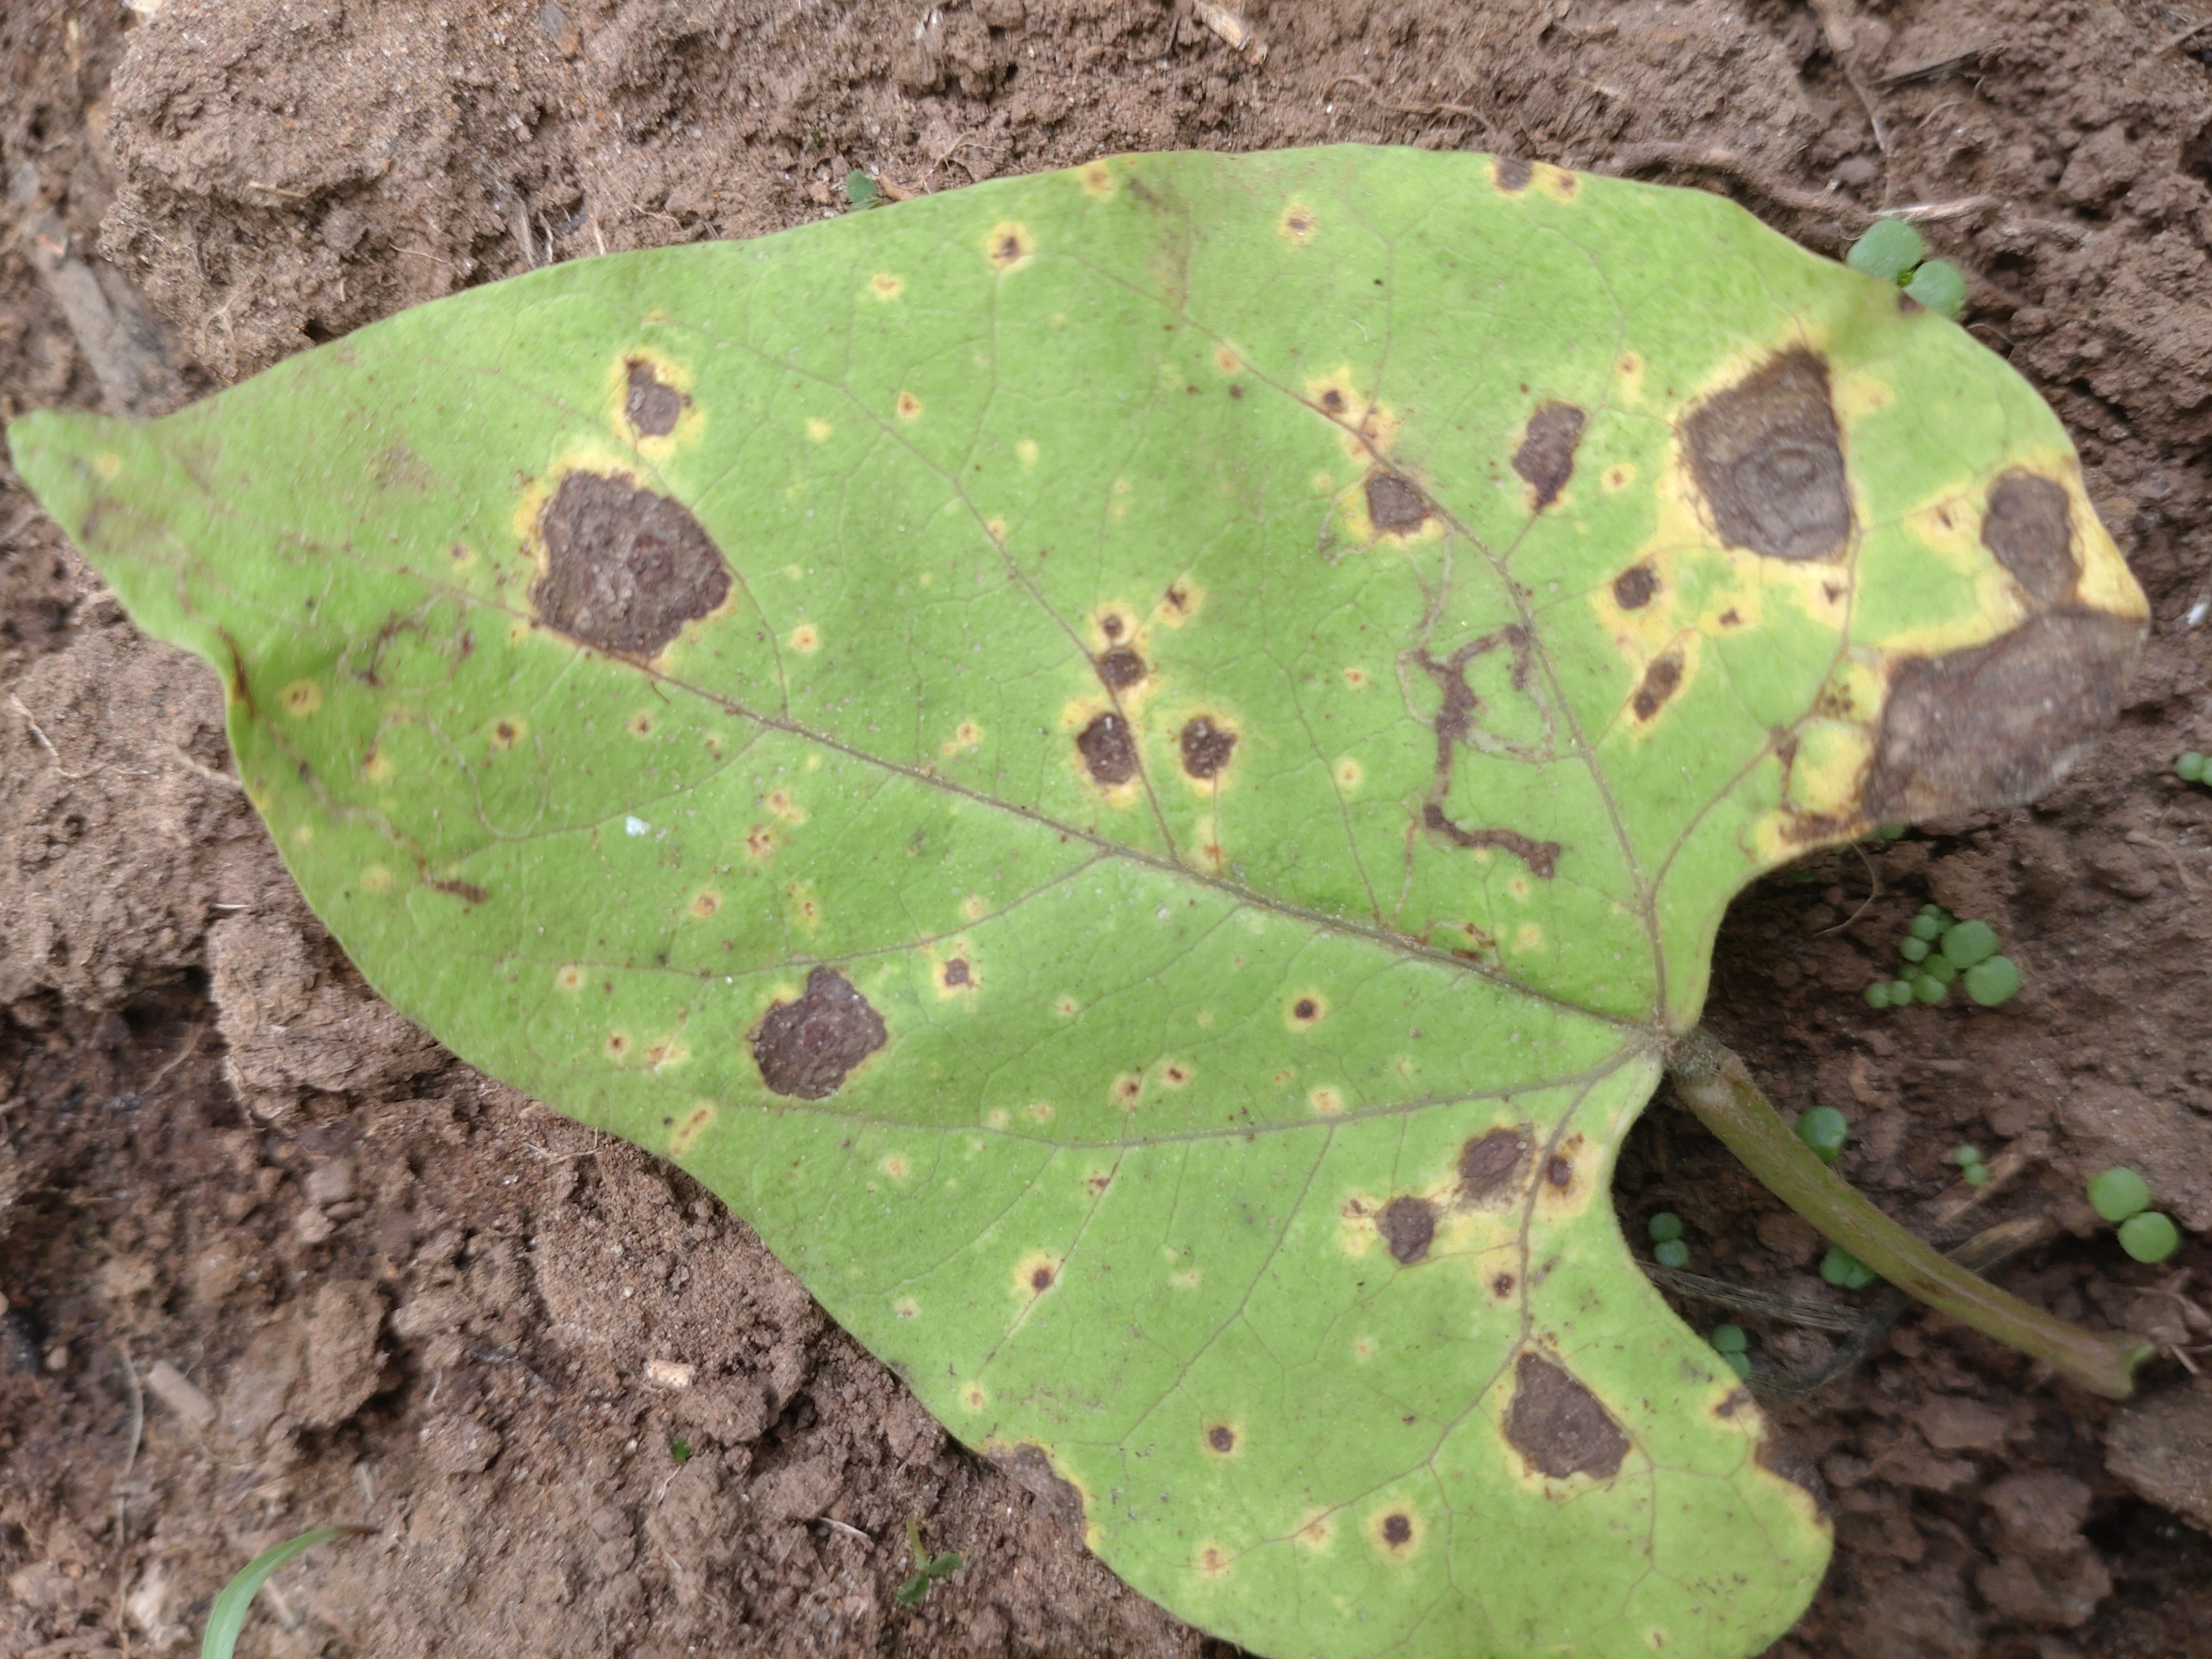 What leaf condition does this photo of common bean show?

rust
